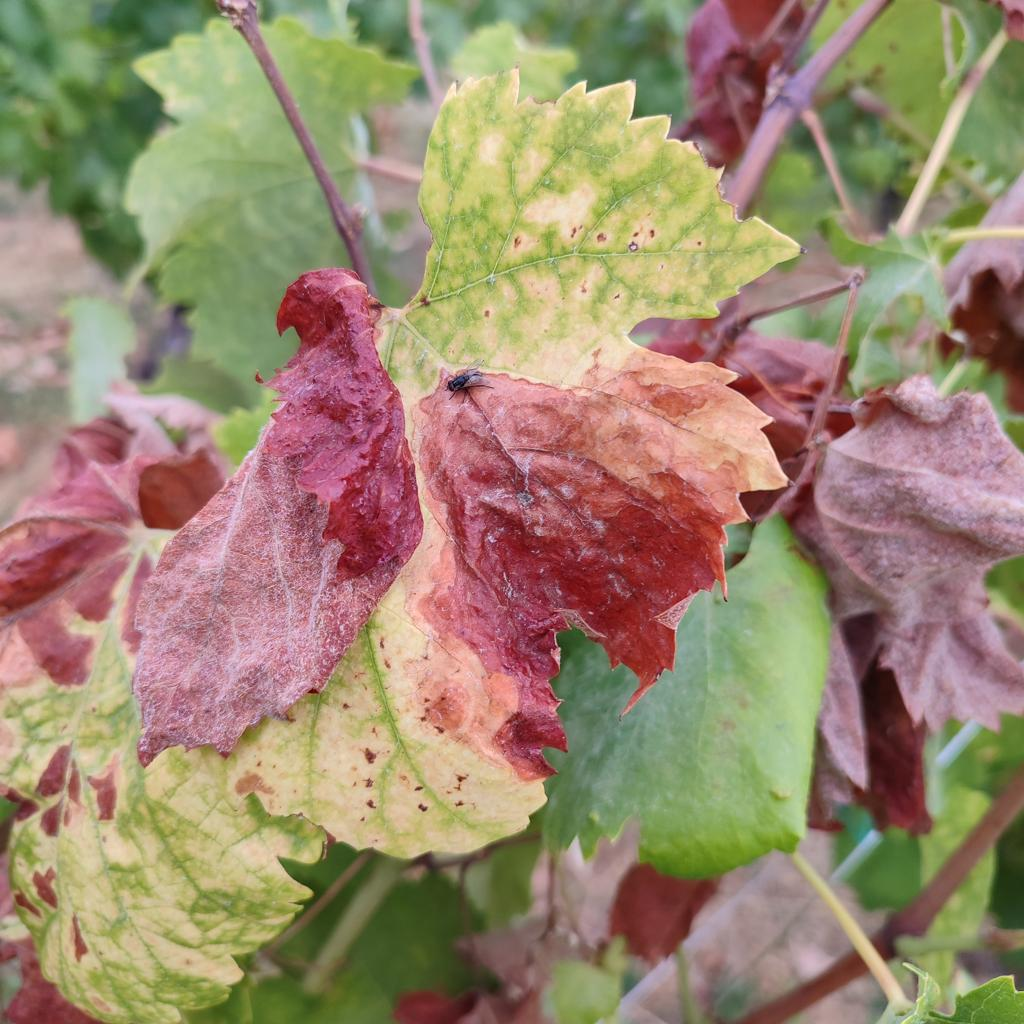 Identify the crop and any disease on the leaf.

grapevine, esca complex
